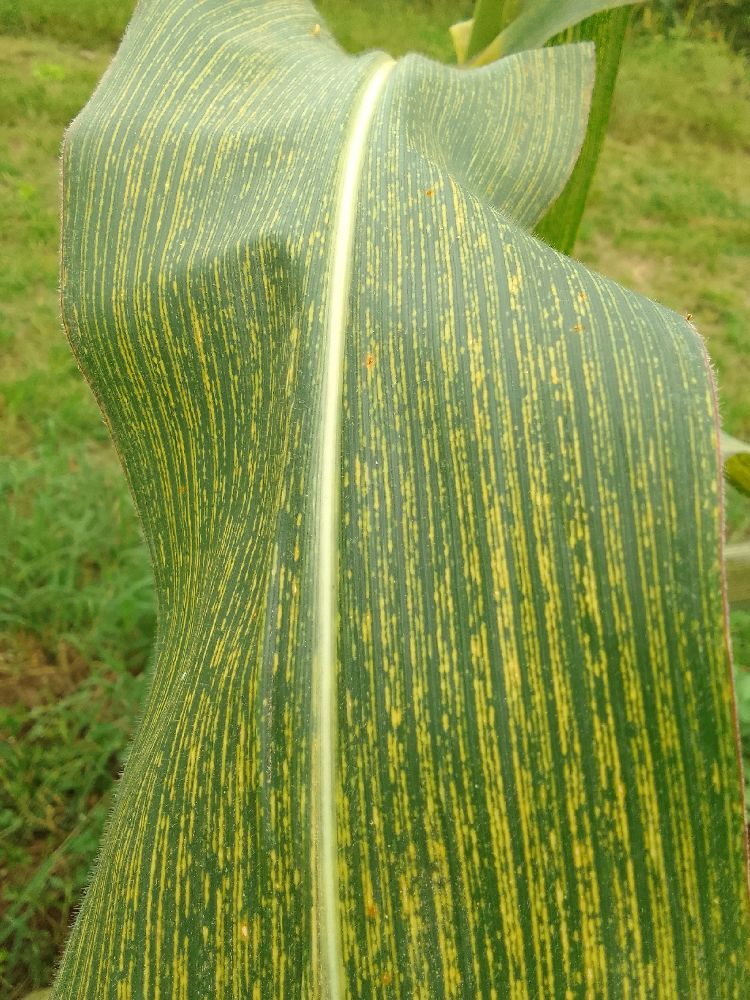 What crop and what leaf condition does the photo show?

maize, maize streak virus
